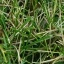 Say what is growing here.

grass
